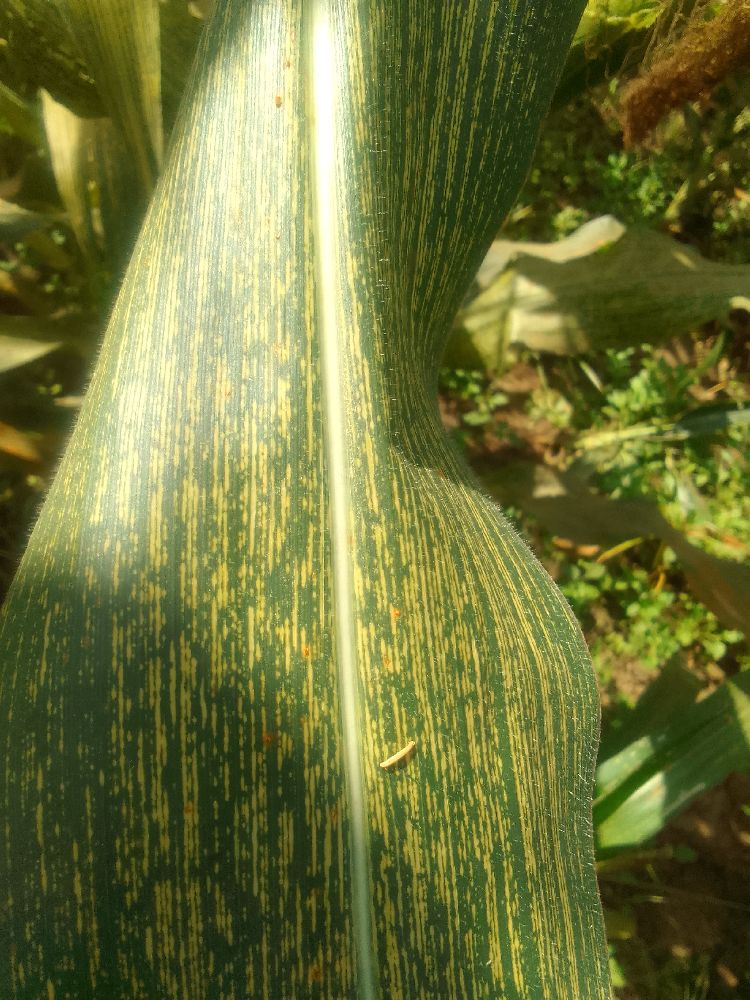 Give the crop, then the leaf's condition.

maize, maize streak virus
